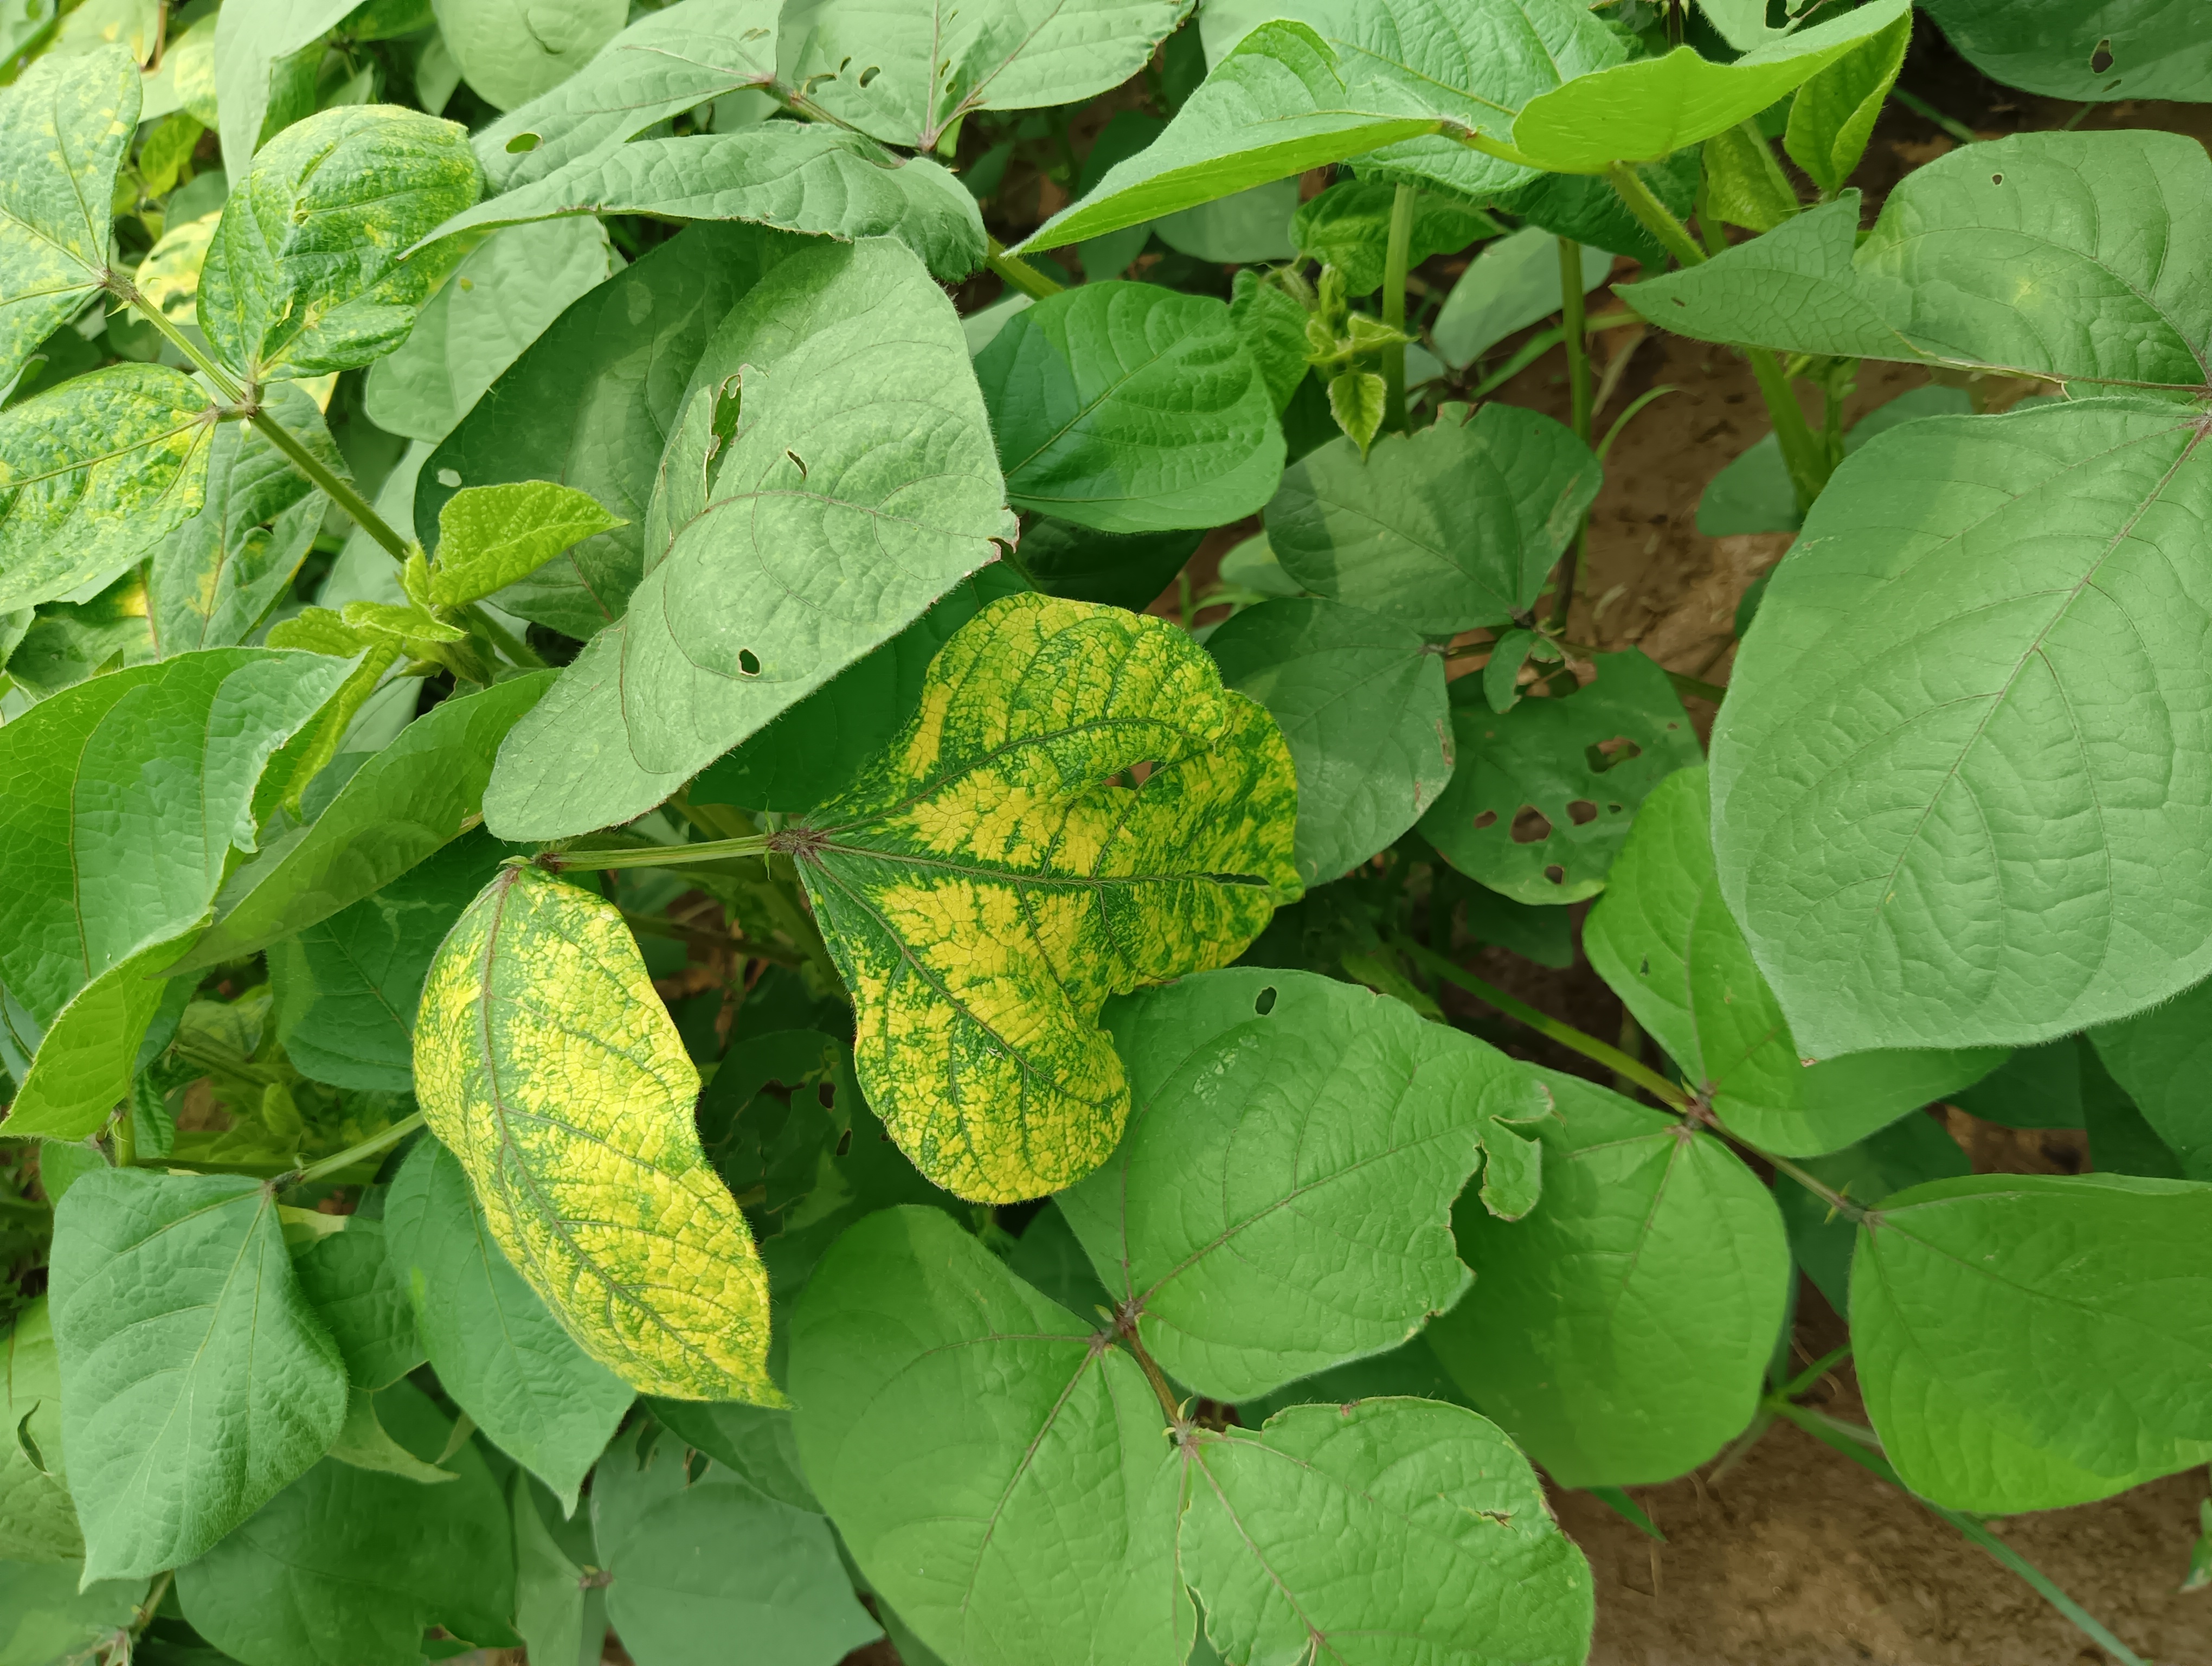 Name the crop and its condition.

mungbean, yellow mosaic
